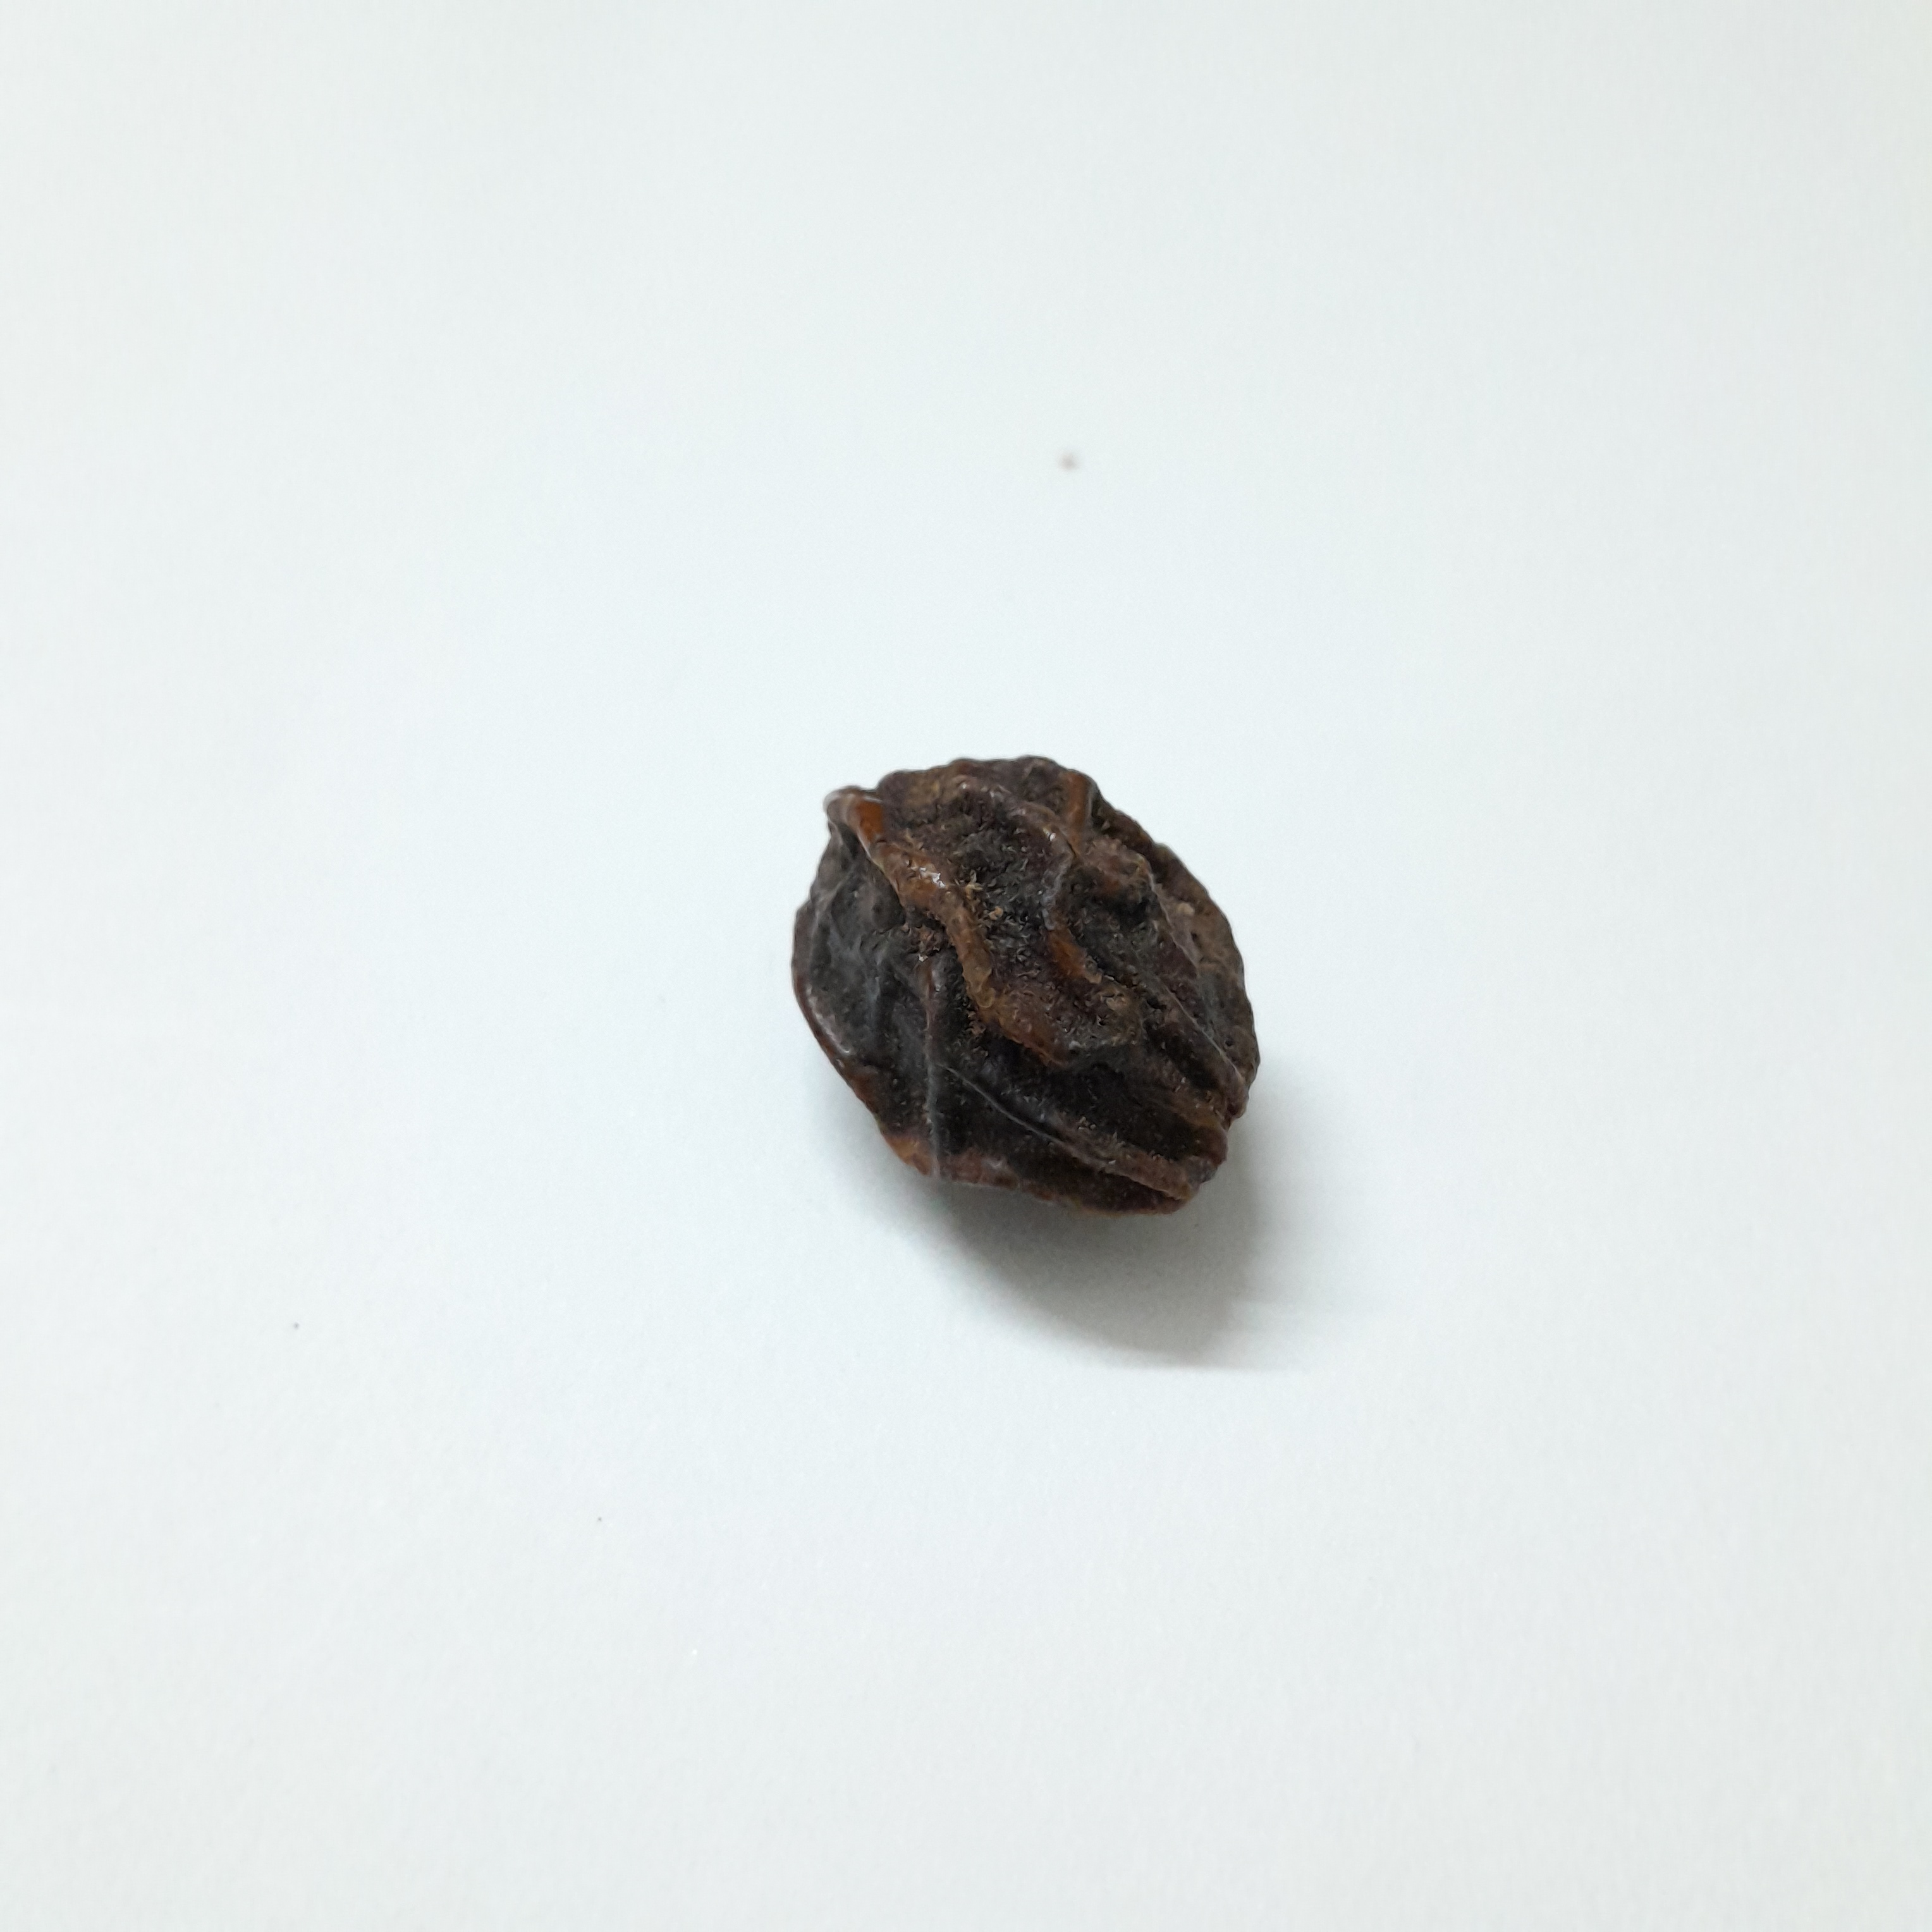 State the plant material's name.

kadukharik
